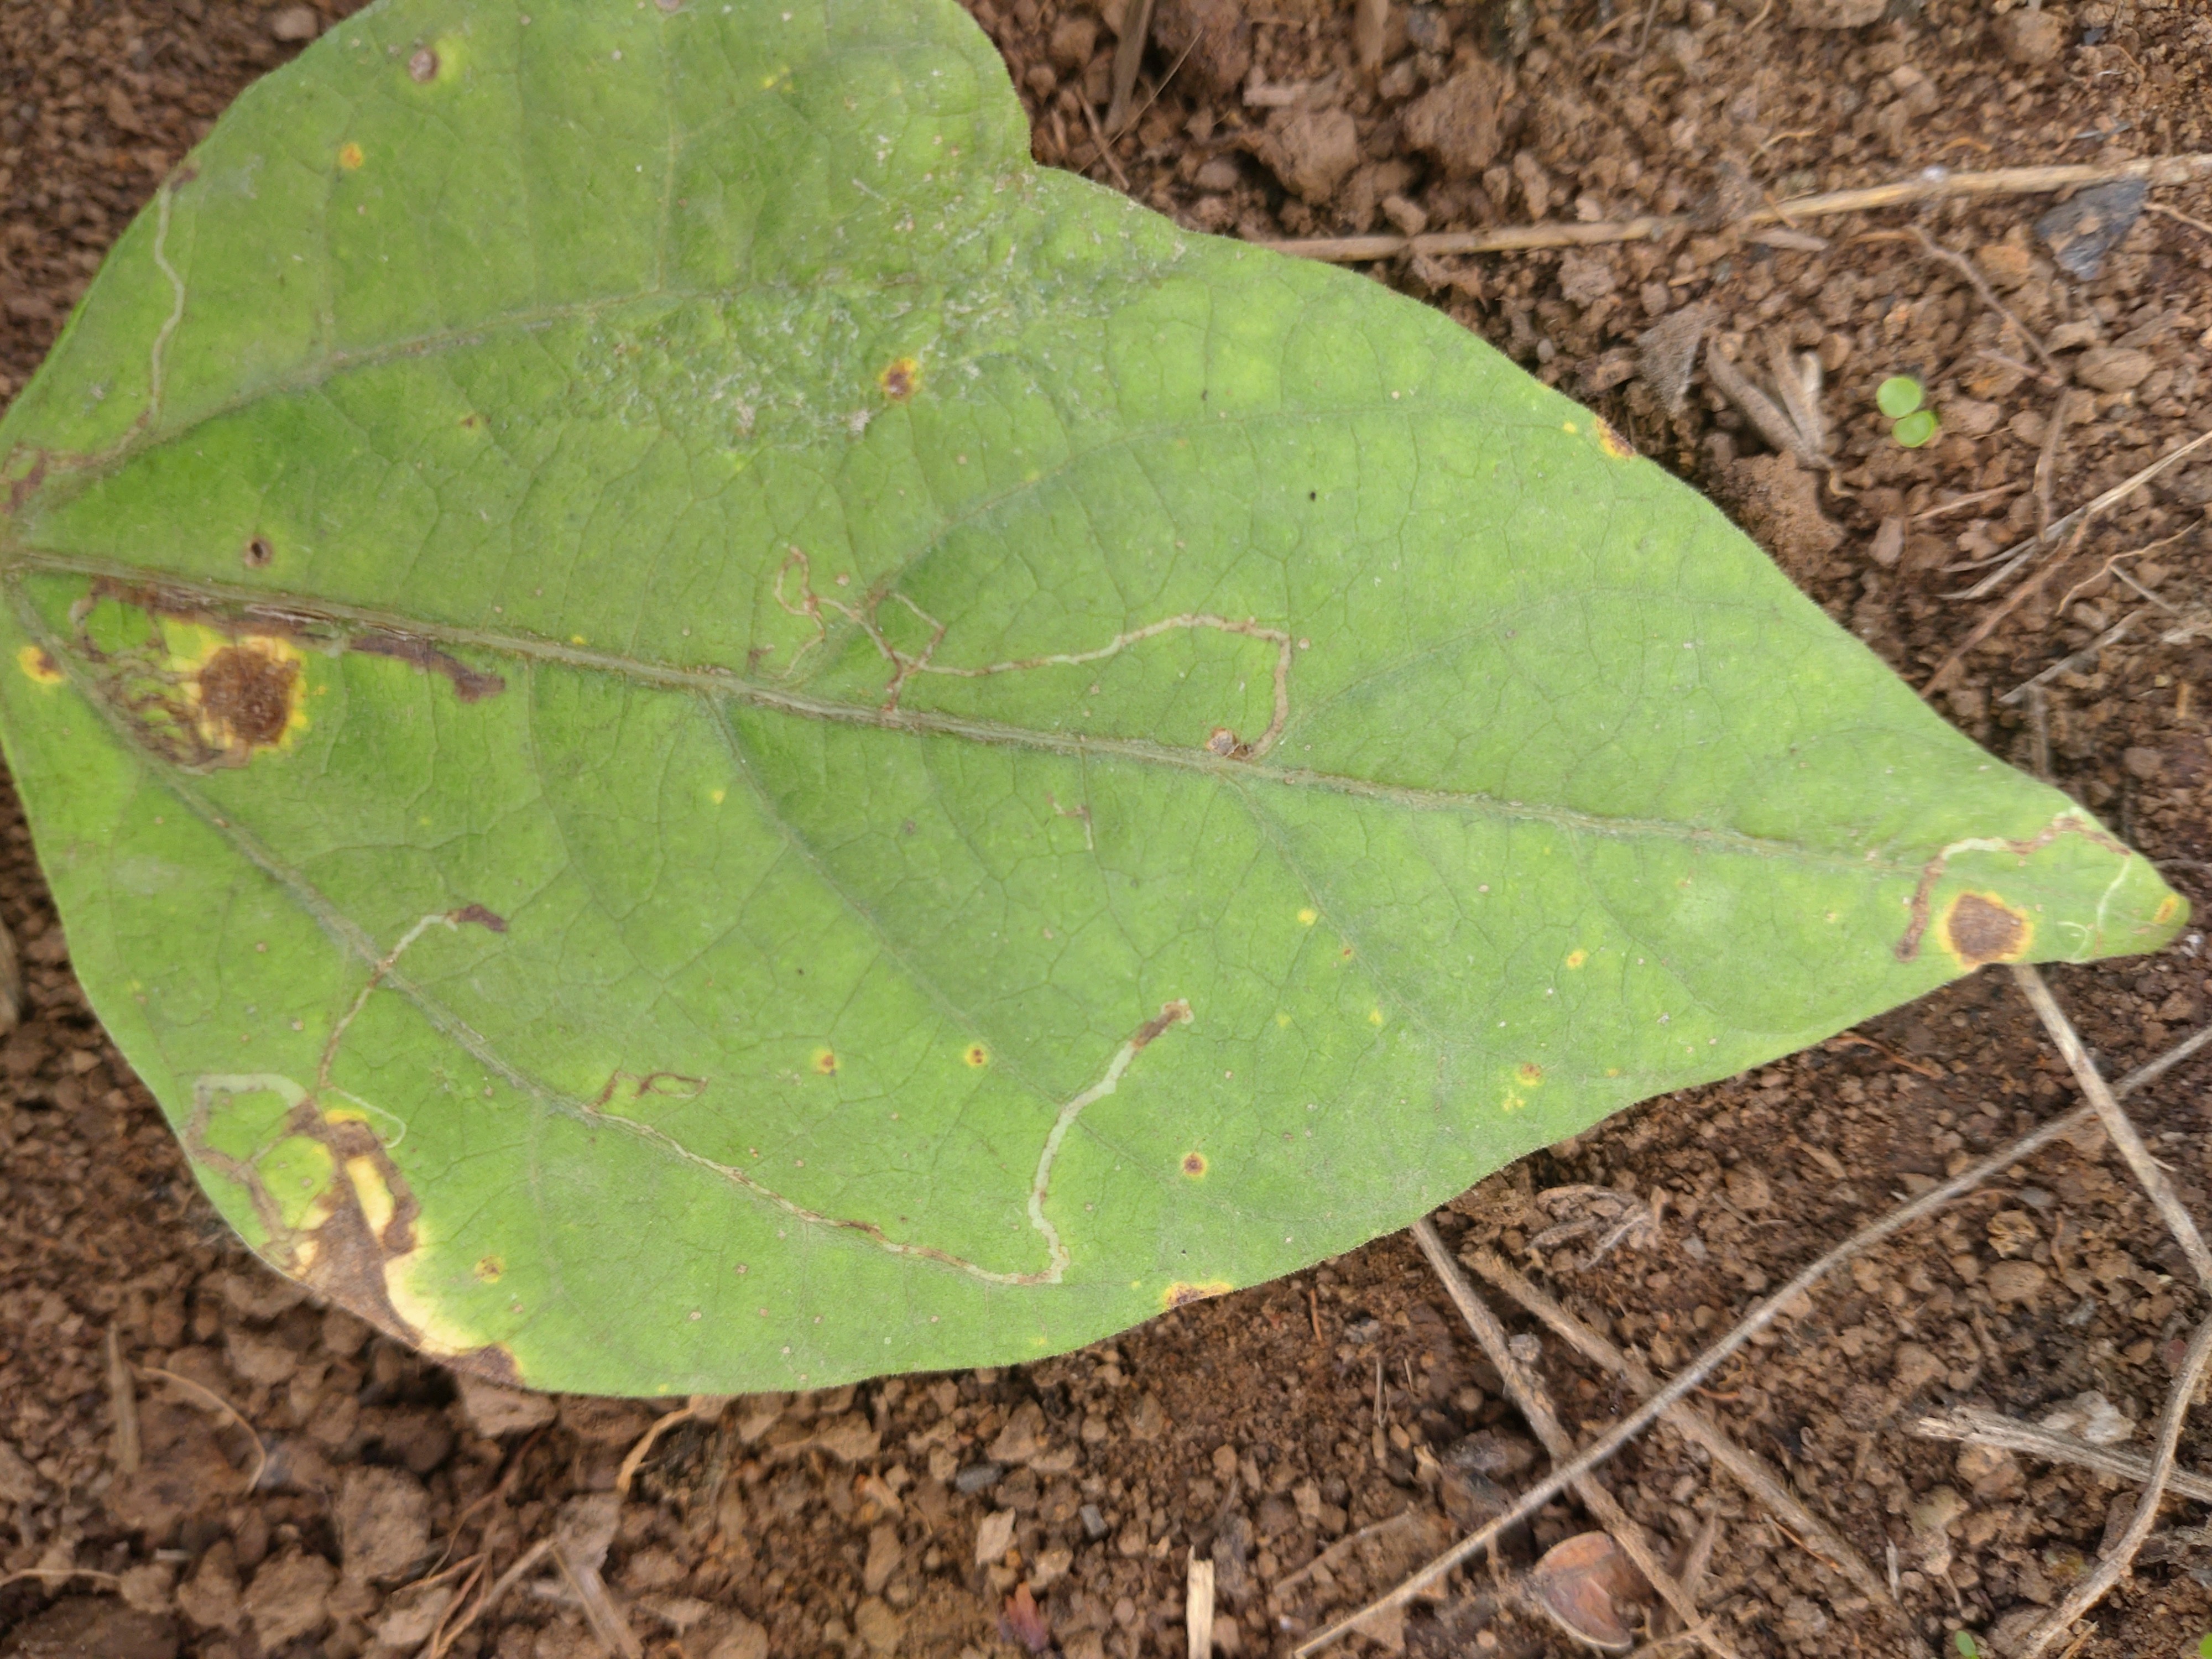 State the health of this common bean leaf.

rust
